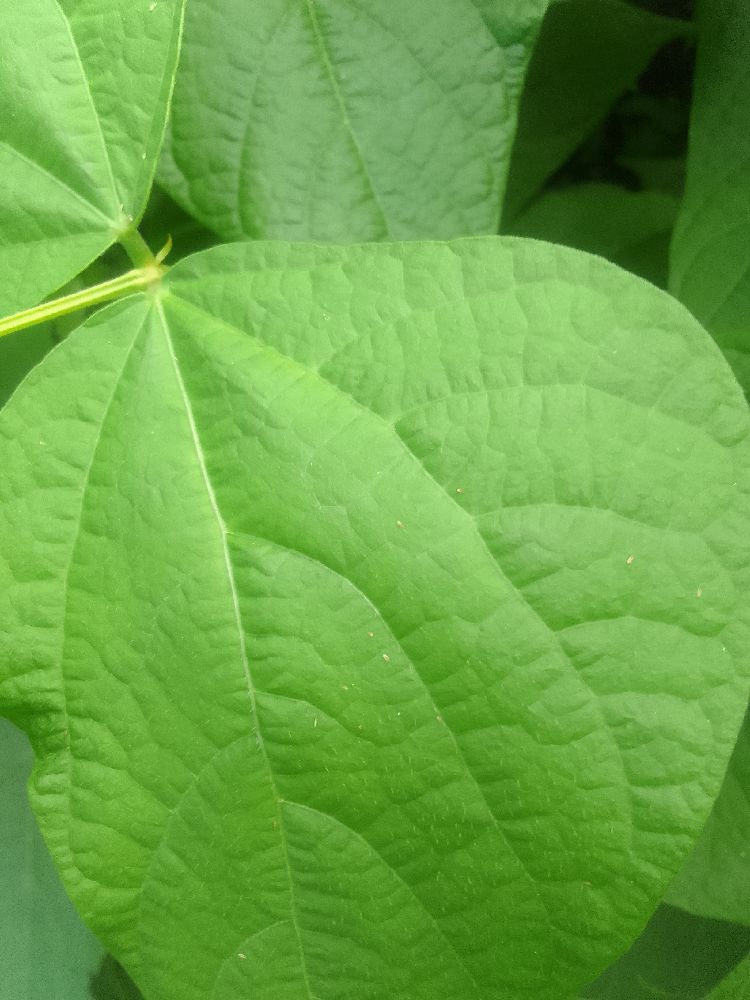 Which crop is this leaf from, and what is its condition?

common bean, healthy
